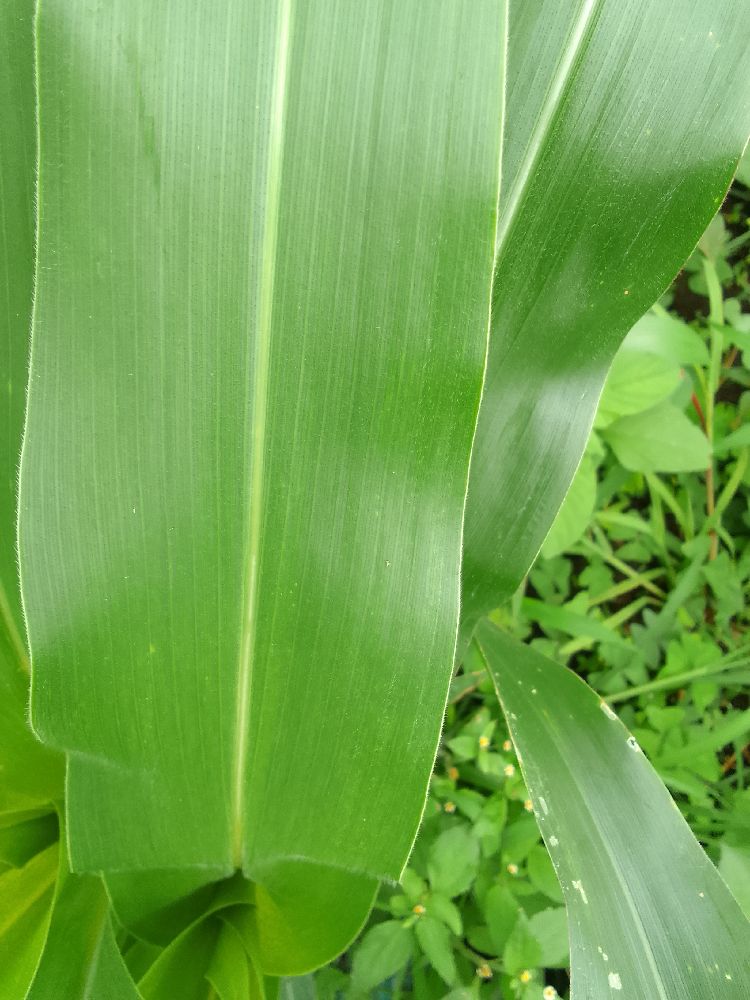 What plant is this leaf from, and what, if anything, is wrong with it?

maize, healthy
